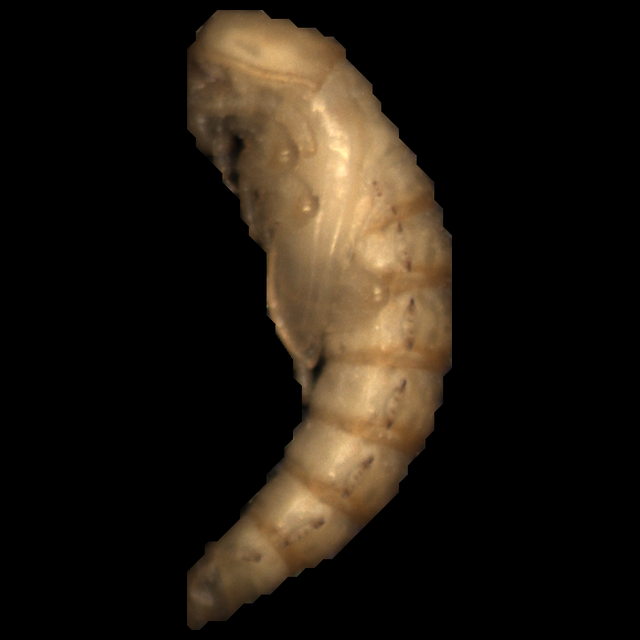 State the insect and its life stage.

mealworm pupa
